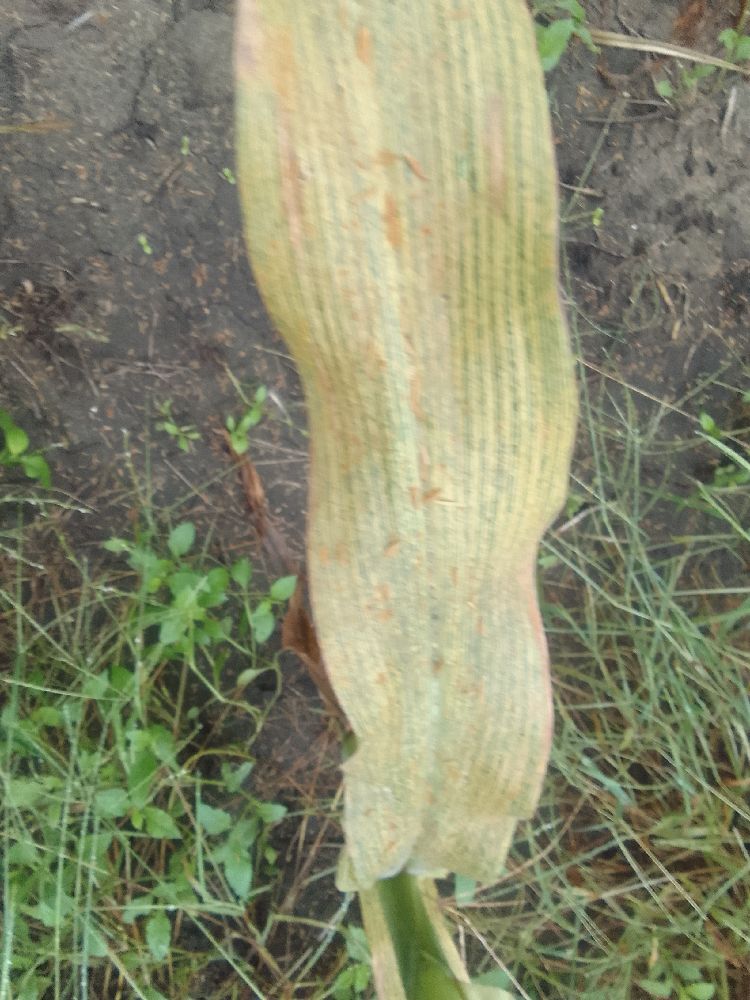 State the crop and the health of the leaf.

maize, maize streak virus
